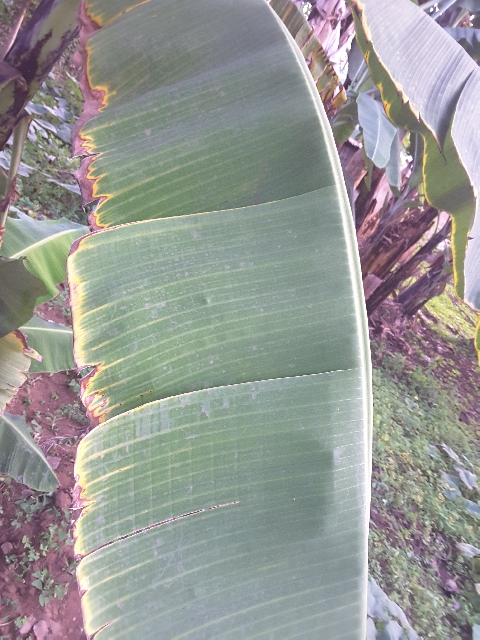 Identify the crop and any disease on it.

banana, fusarium wilt race 1
